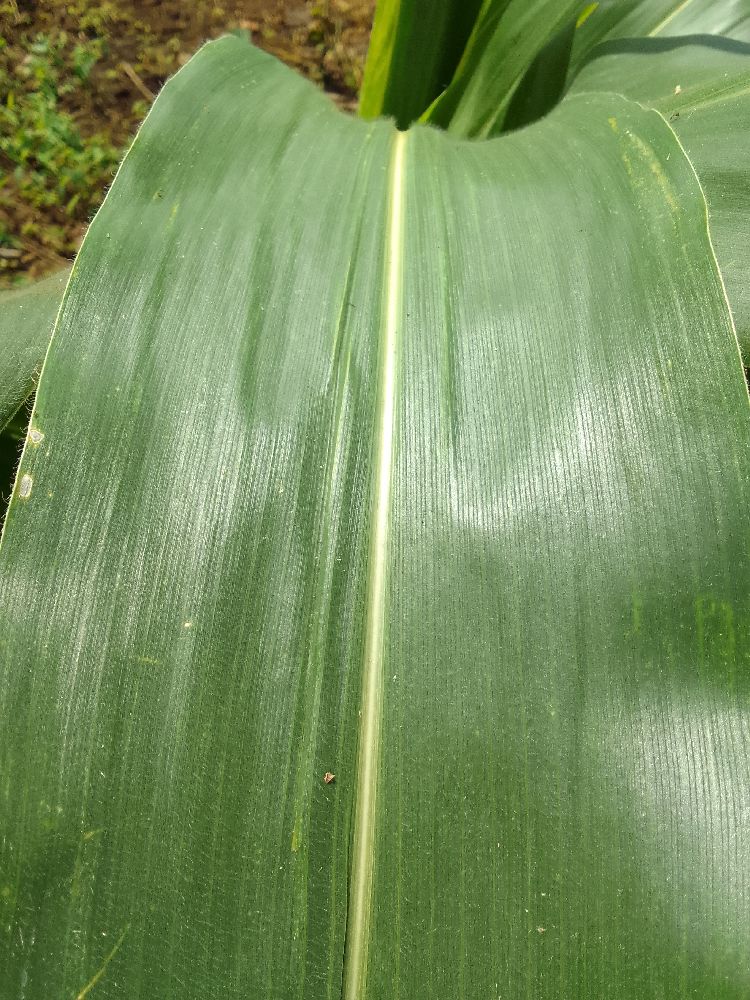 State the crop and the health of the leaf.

maize, healthy
